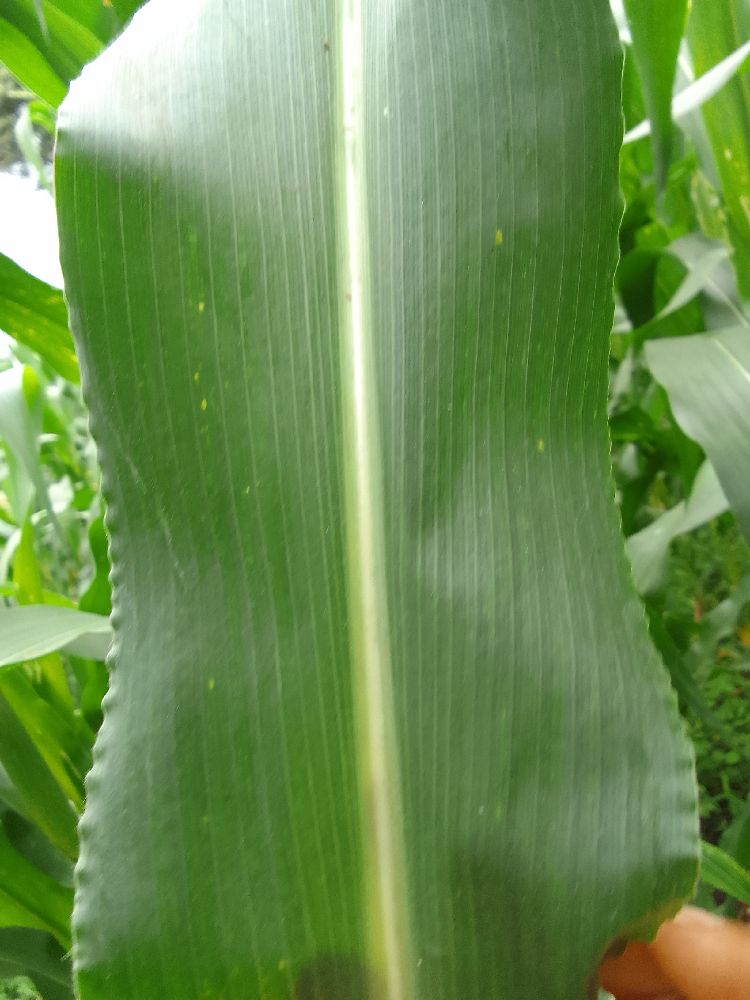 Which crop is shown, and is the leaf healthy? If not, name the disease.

maize, healthy
